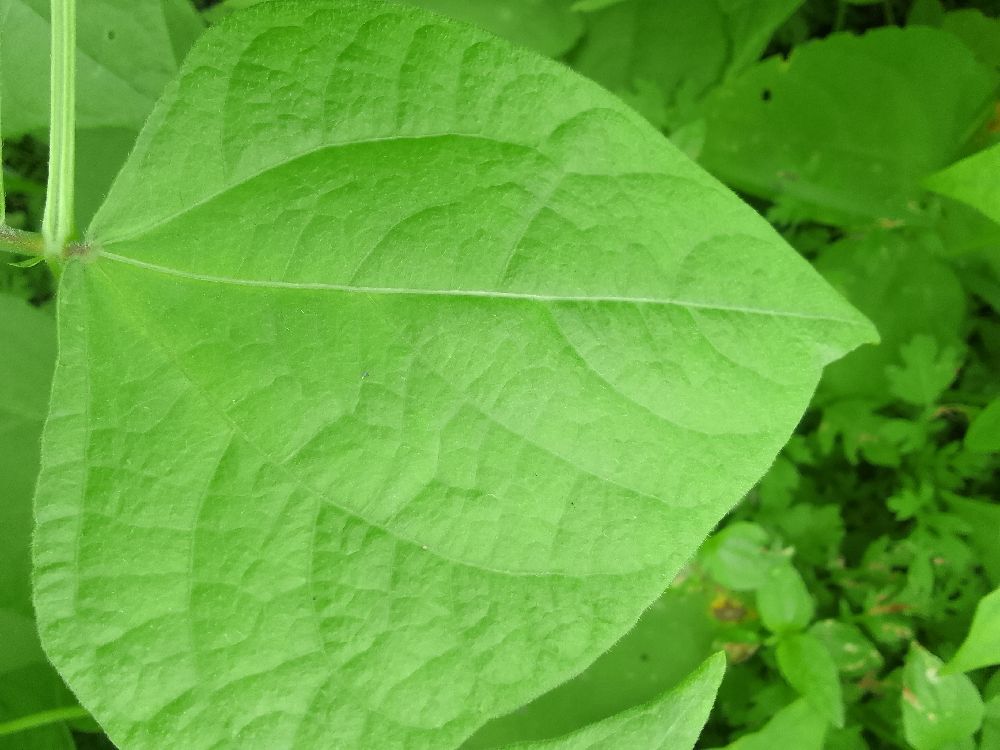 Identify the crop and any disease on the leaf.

common bean, healthy
